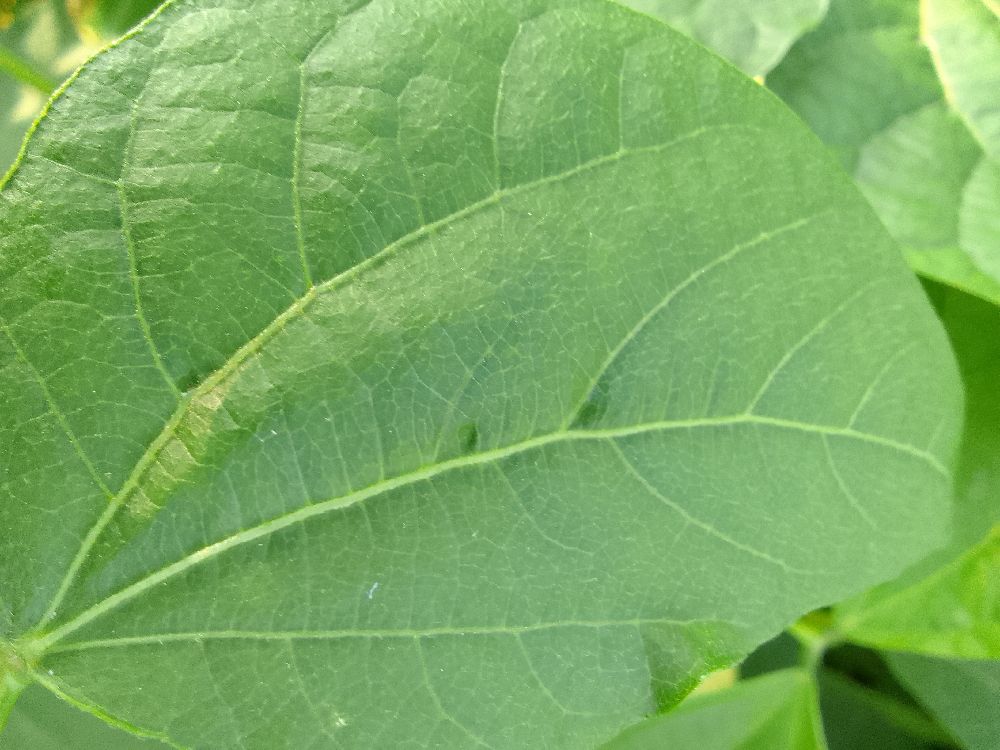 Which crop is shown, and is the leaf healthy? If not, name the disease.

common bean, healthy
